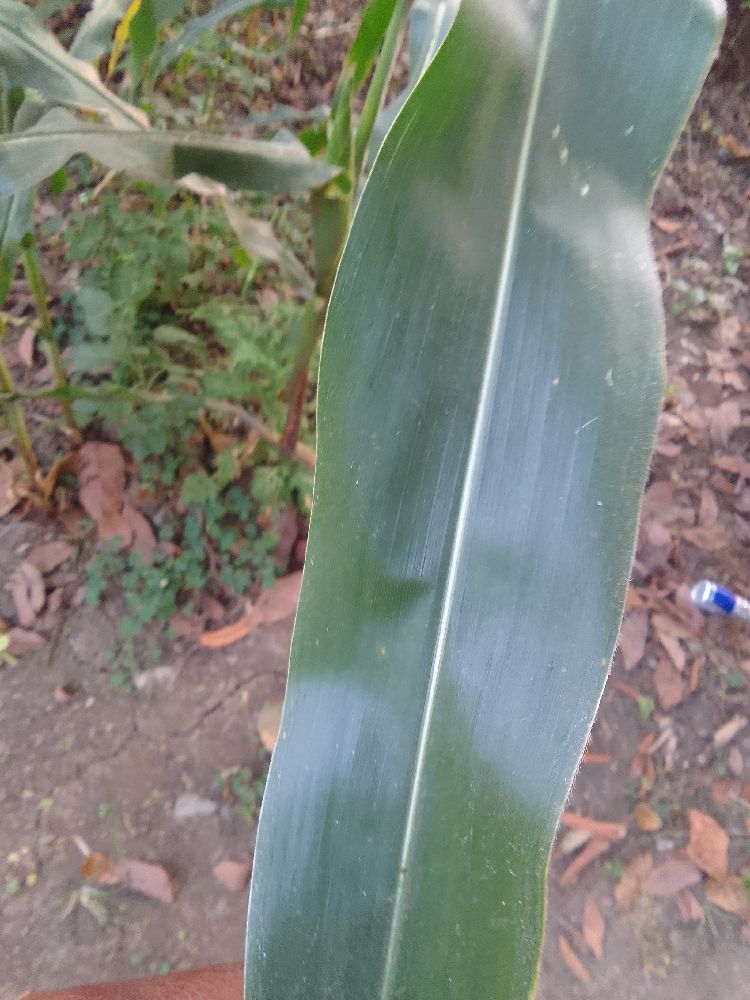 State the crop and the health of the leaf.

maize, healthy
